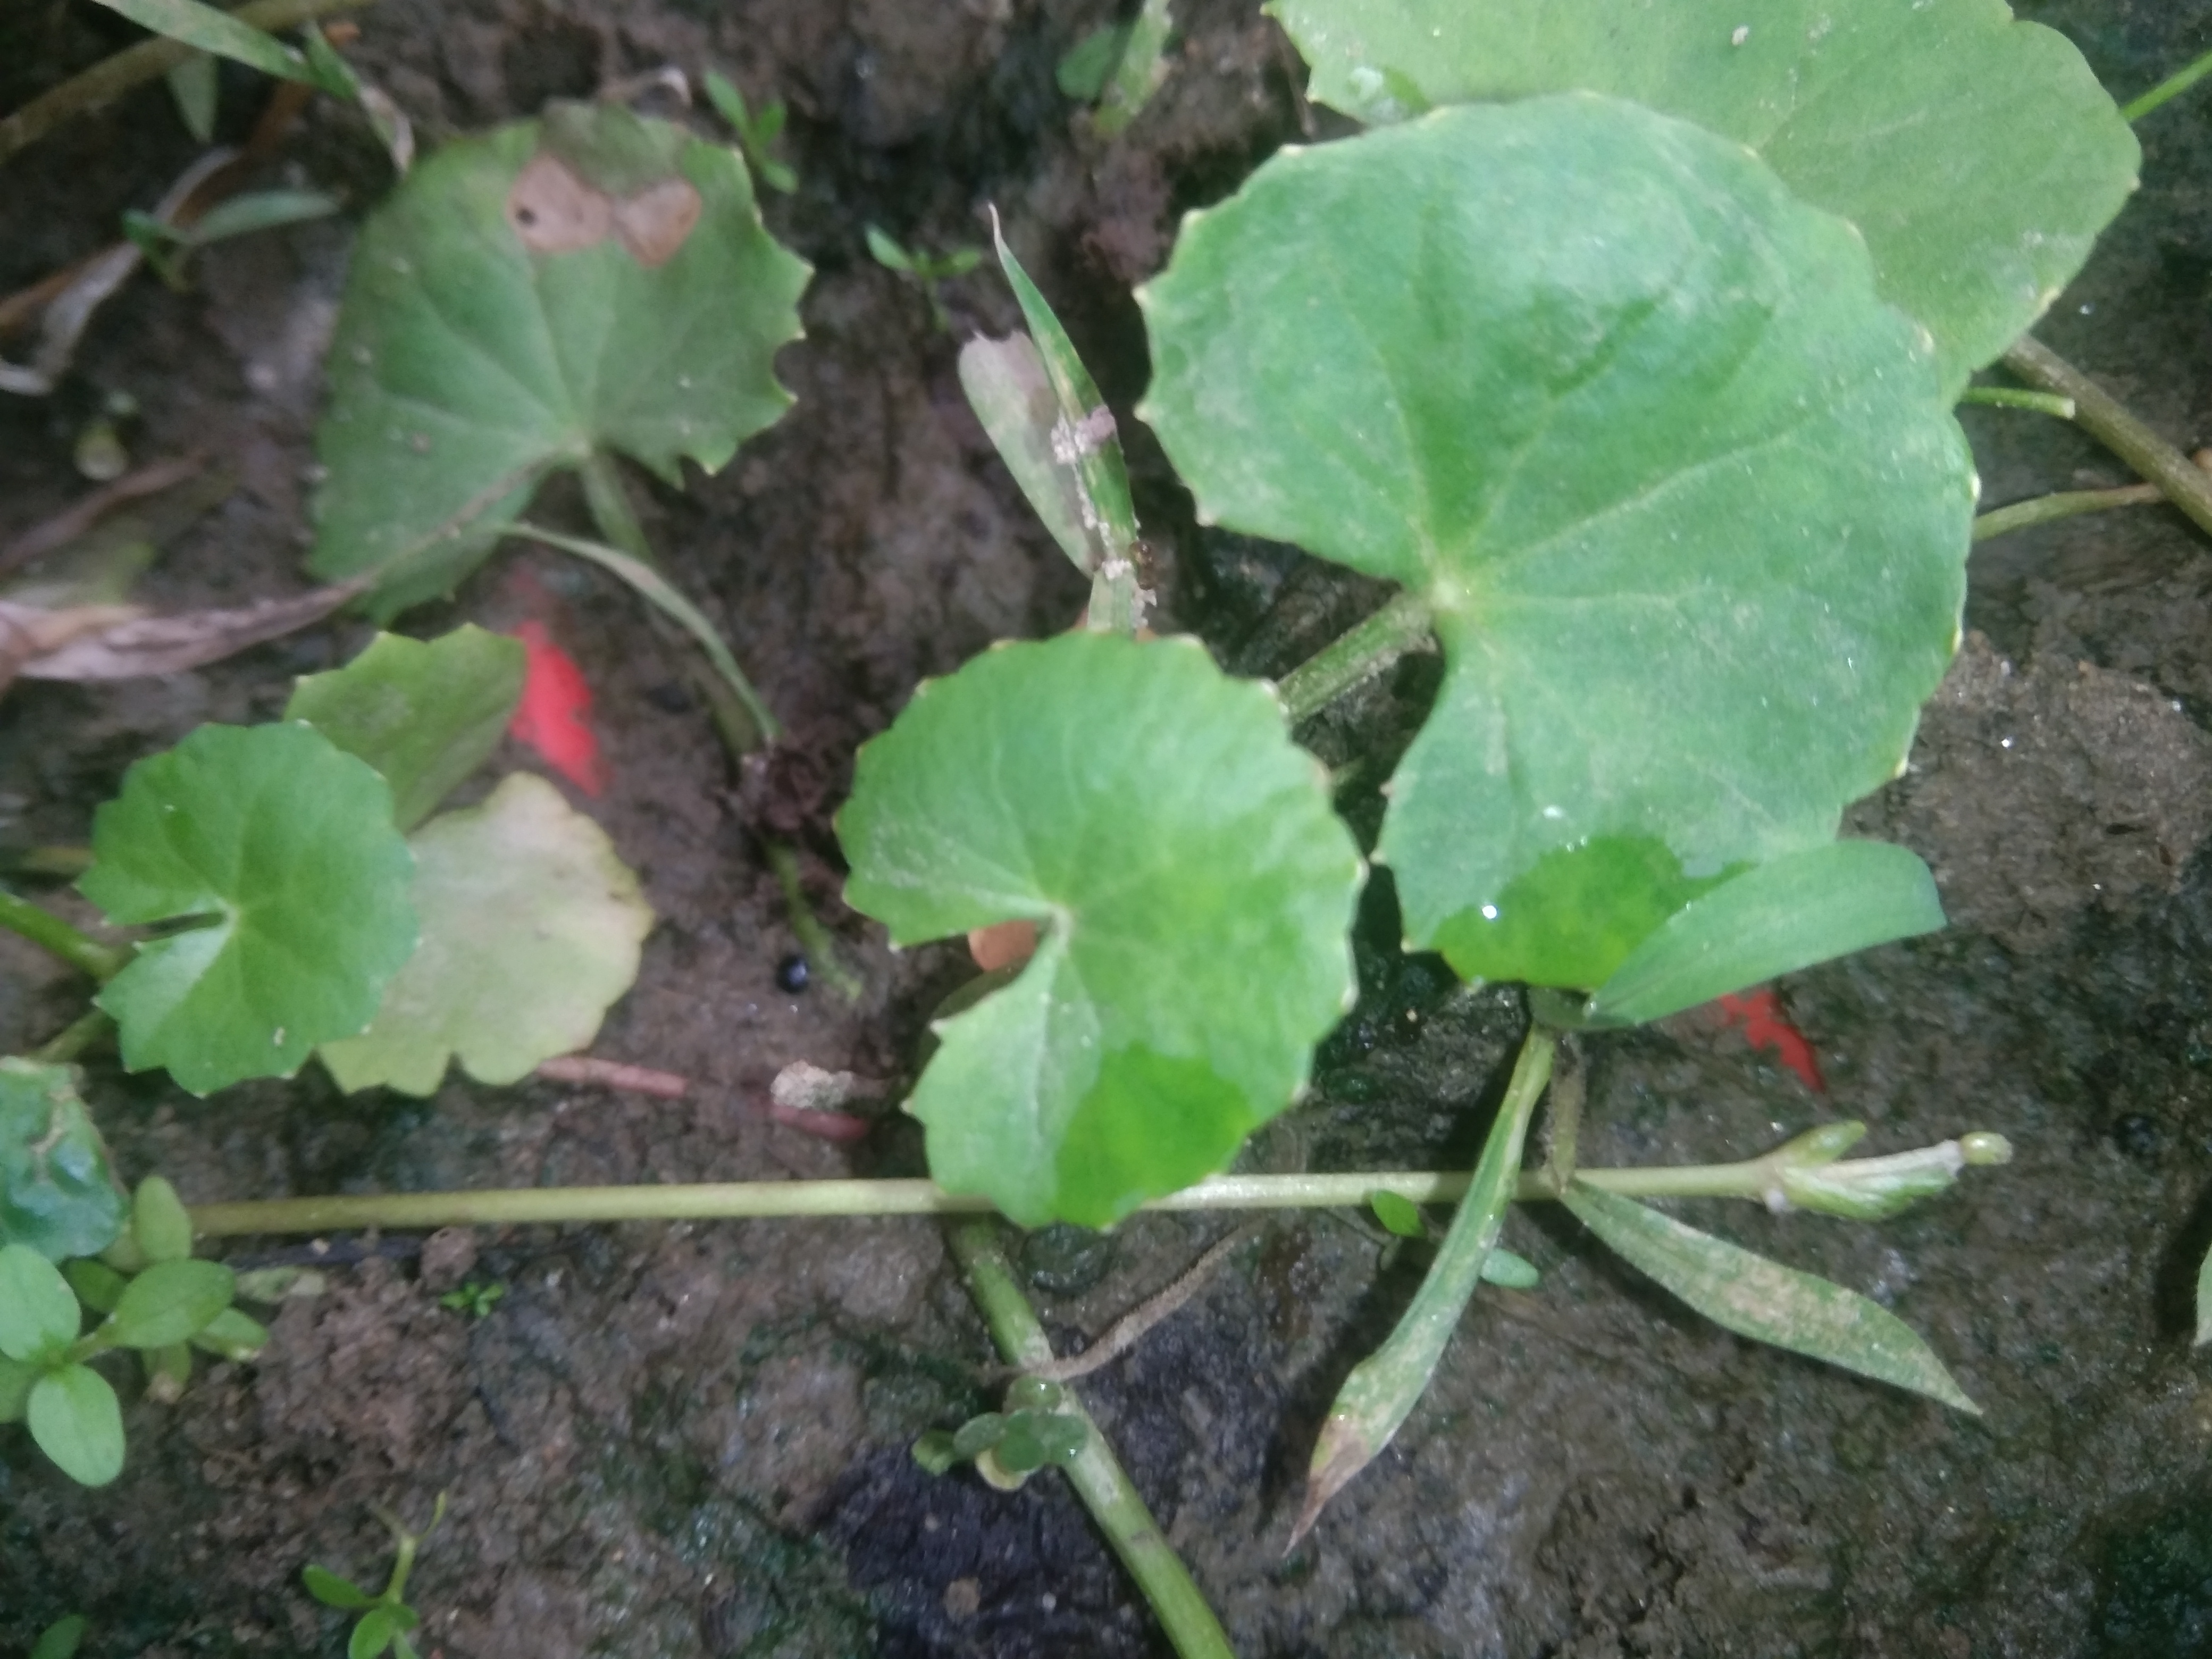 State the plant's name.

thankuni
